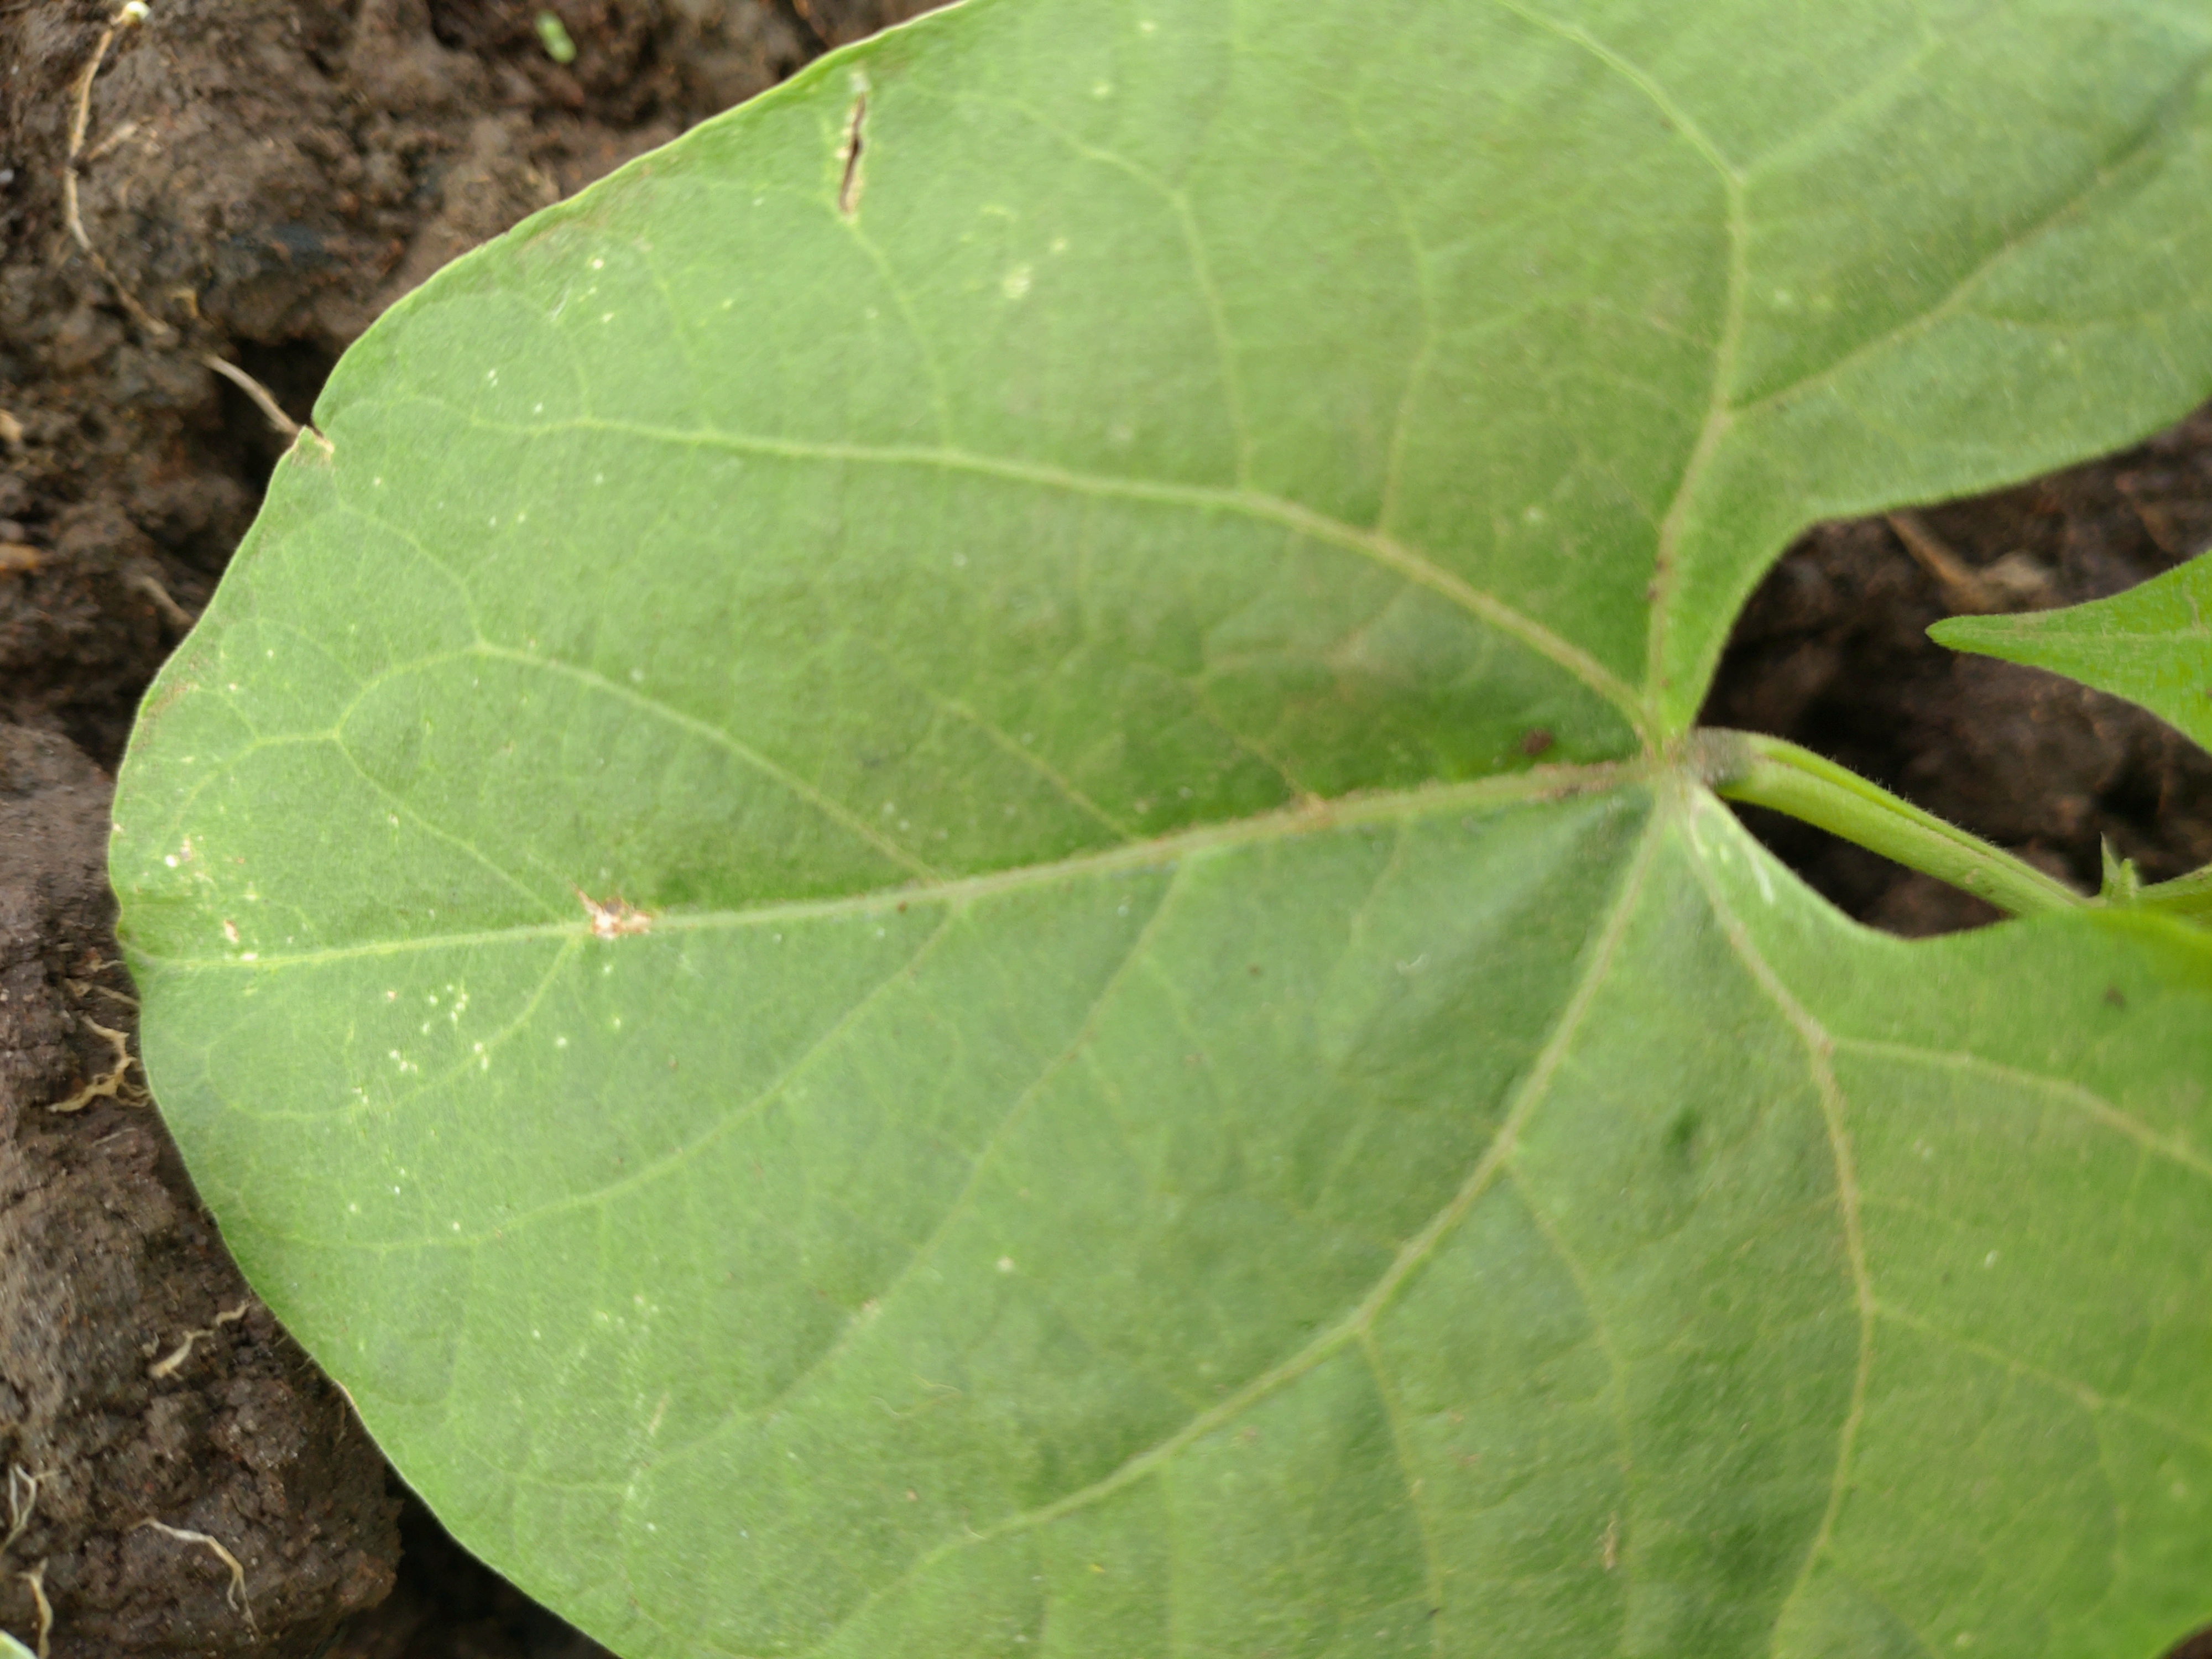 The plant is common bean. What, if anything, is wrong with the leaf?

healthy
